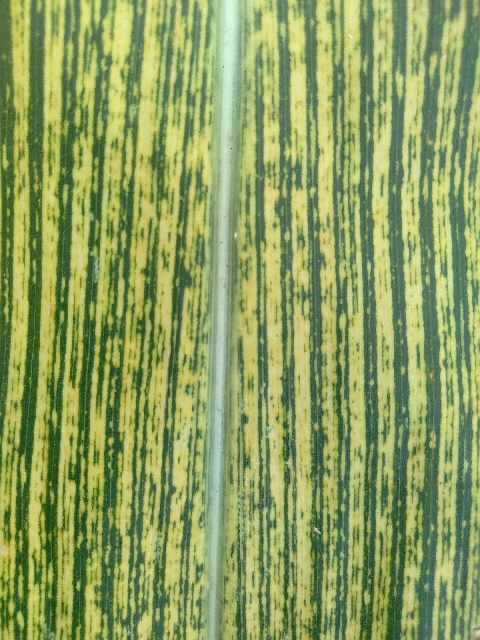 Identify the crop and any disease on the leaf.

maize, maize streak virus
